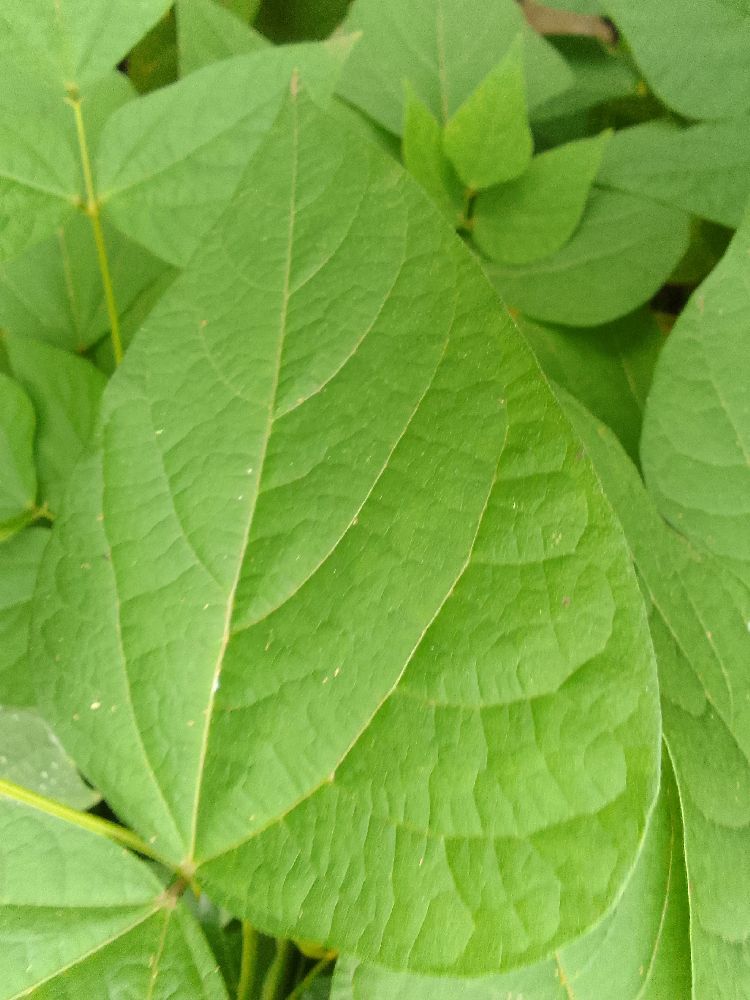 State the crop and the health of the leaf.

common bean, healthy
